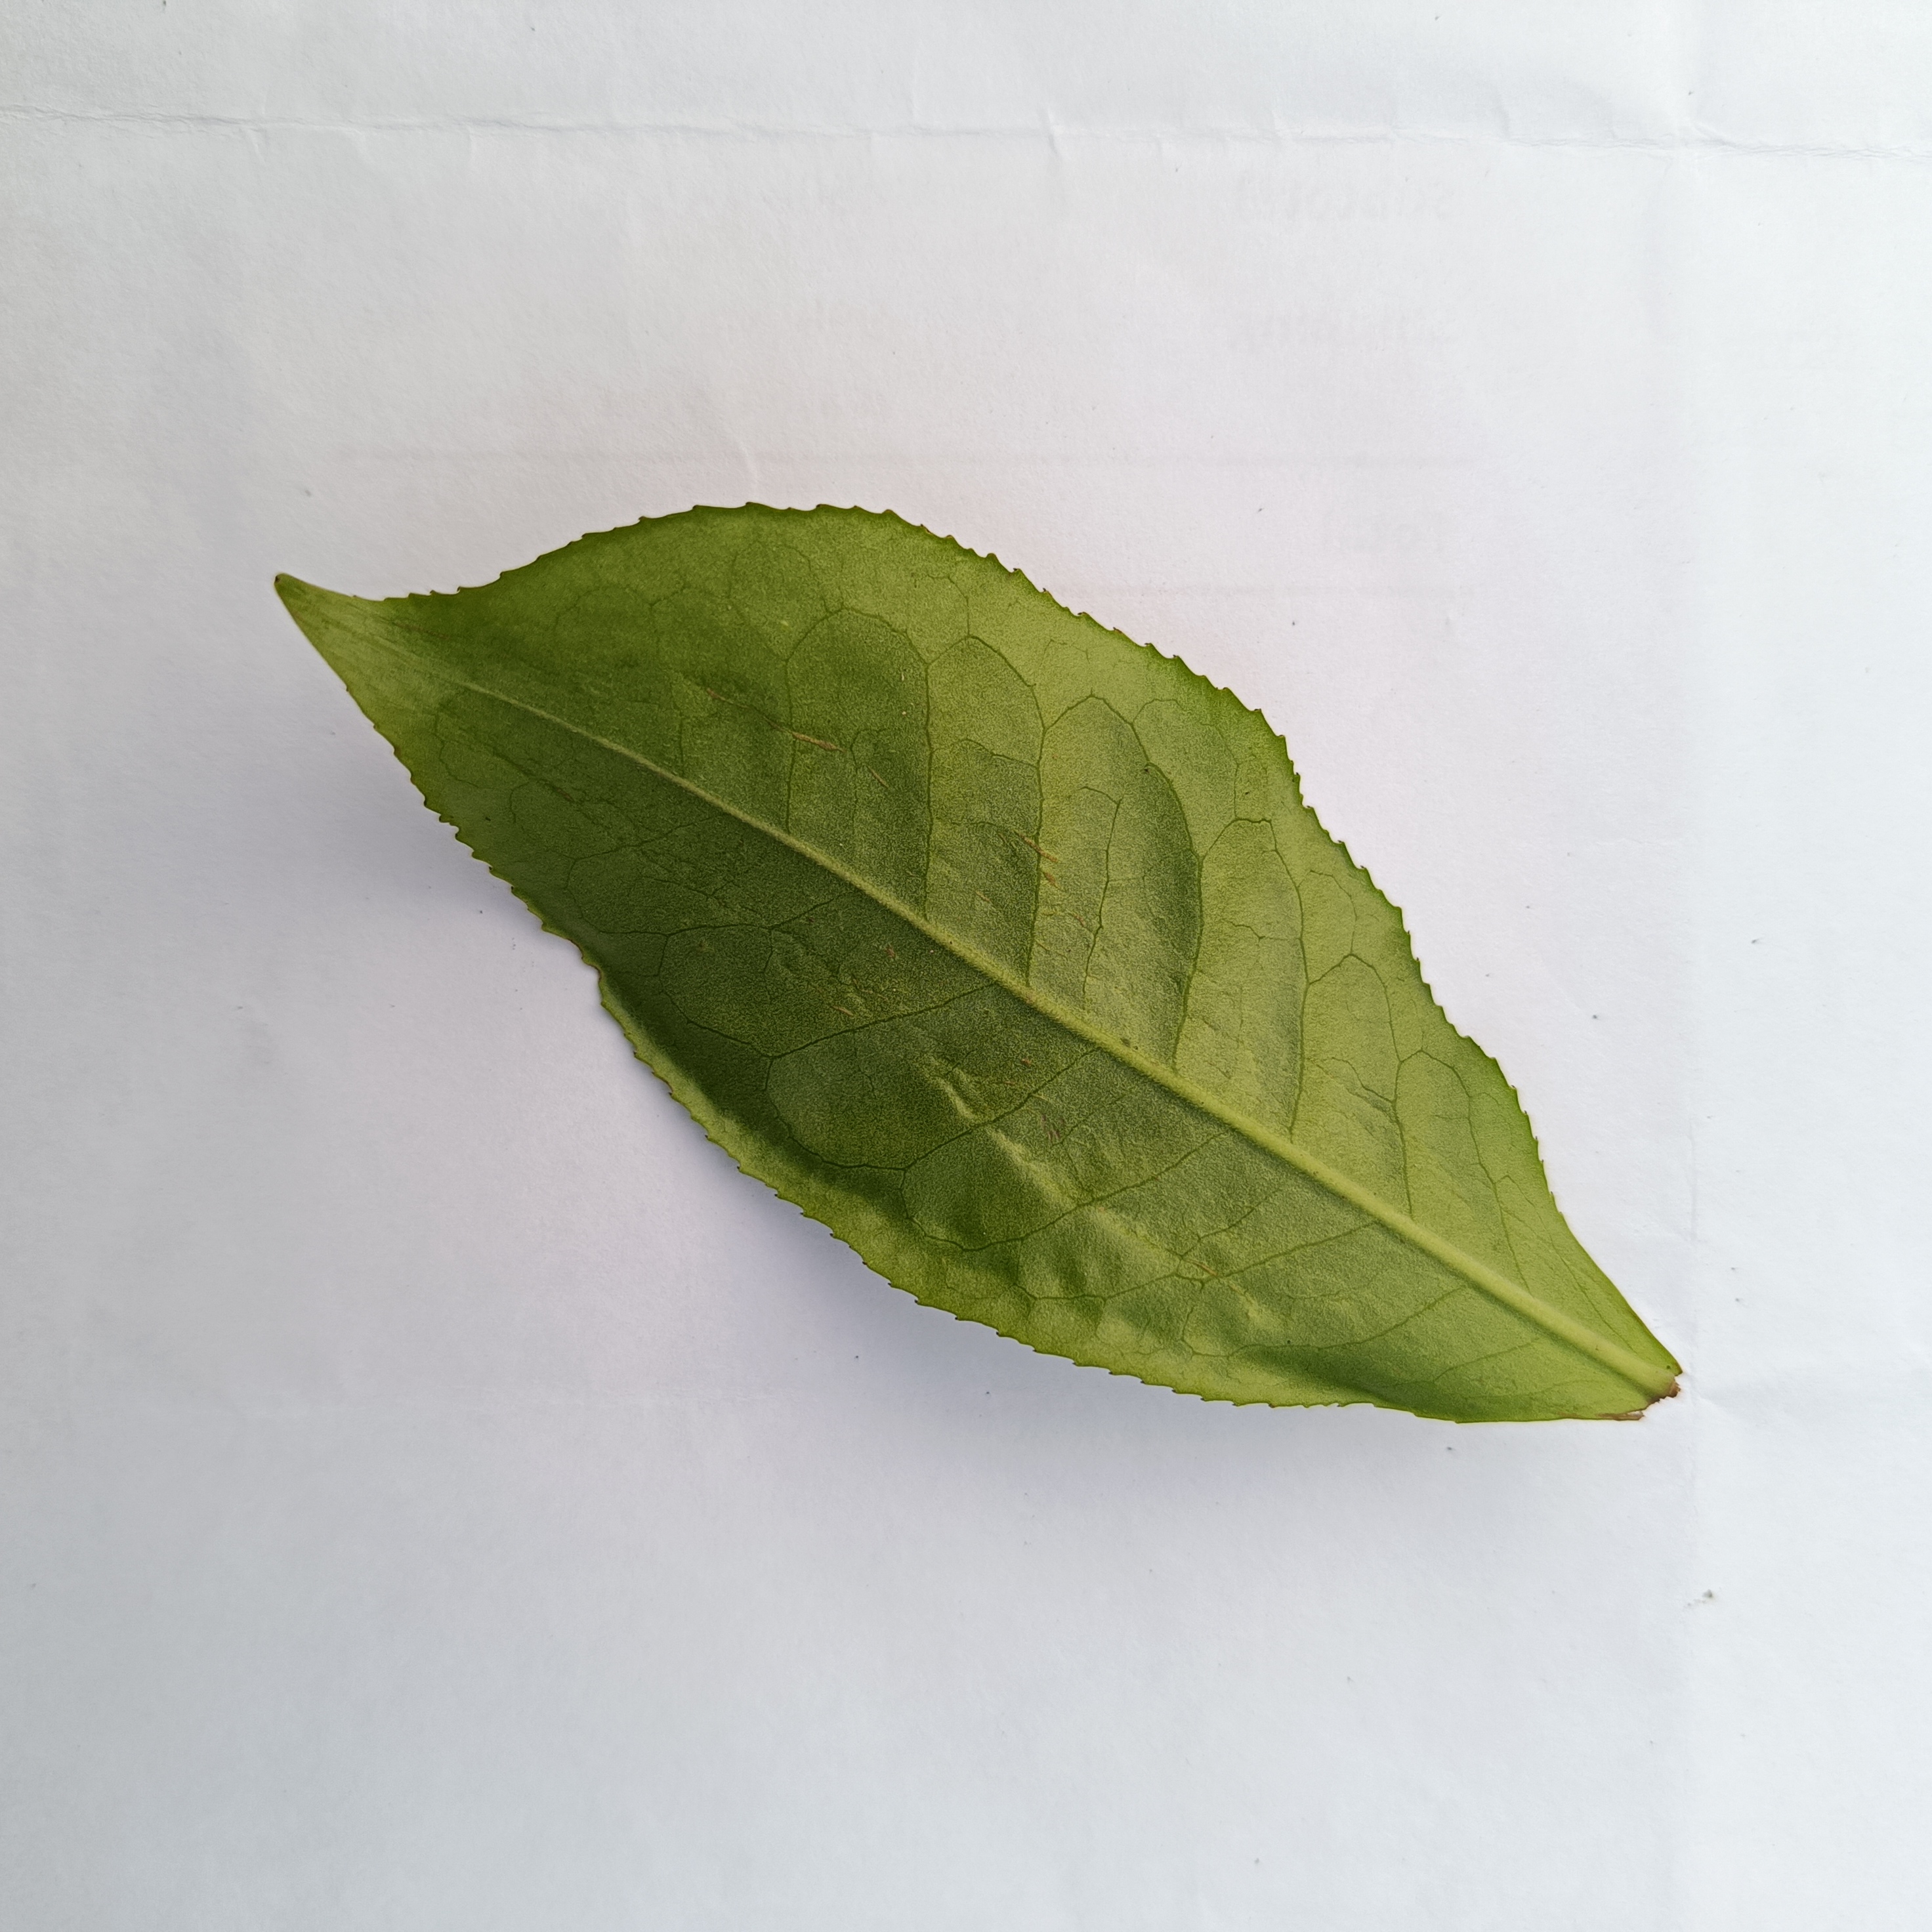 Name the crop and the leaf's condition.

tea, healthy
